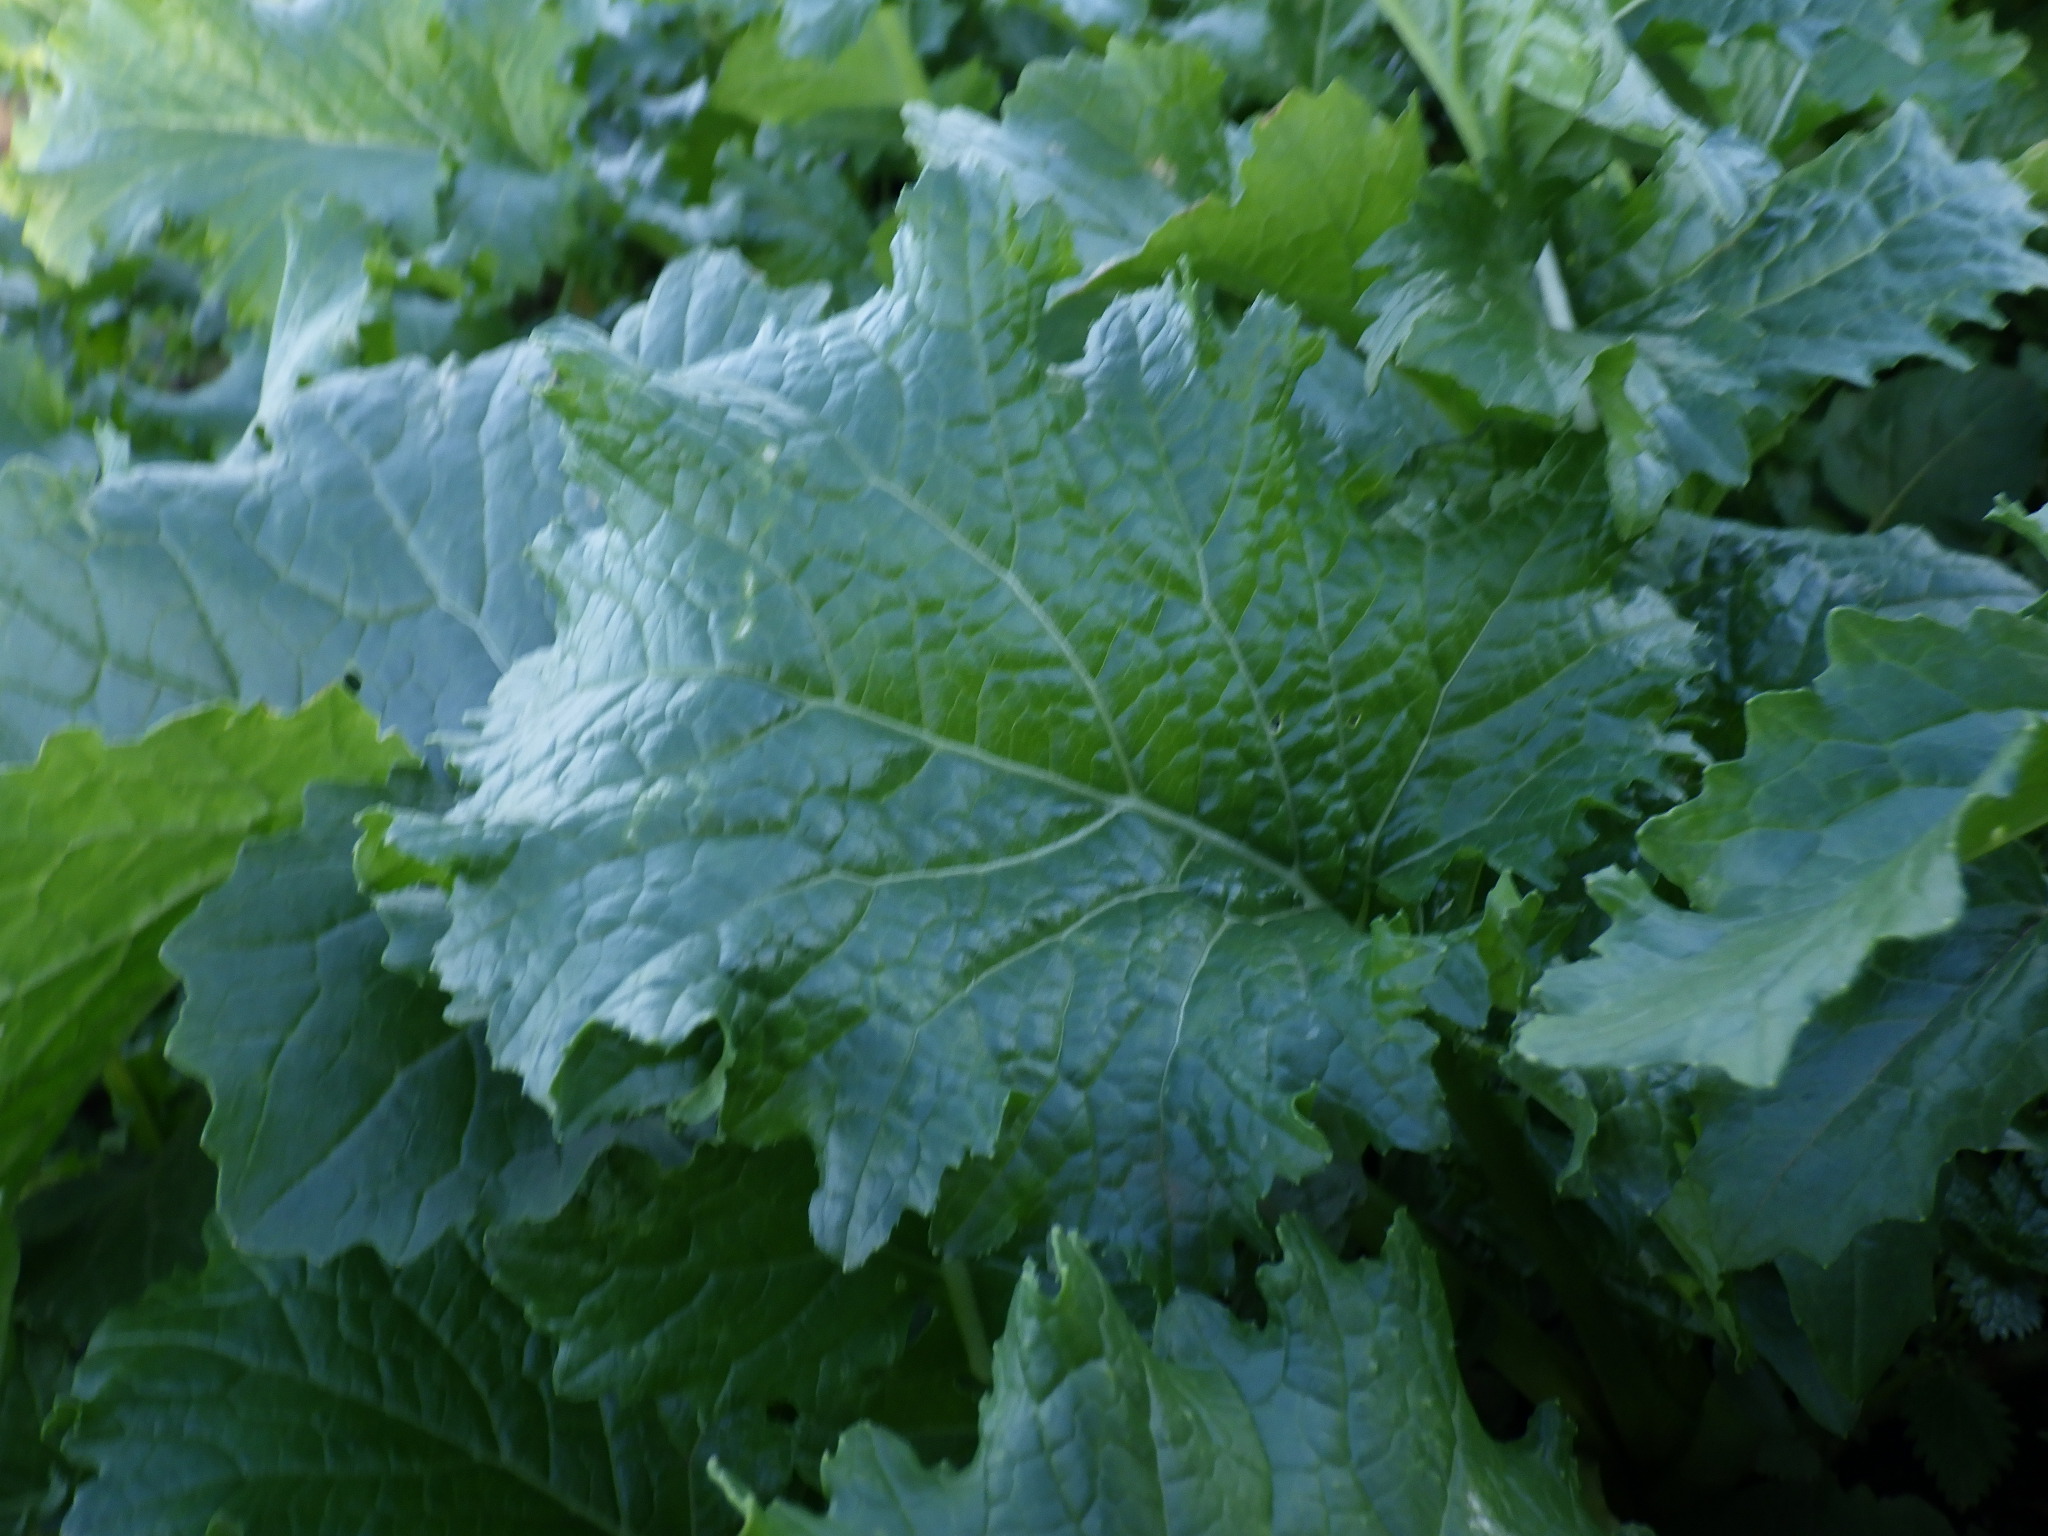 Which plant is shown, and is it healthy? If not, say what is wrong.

rapini, healthy
